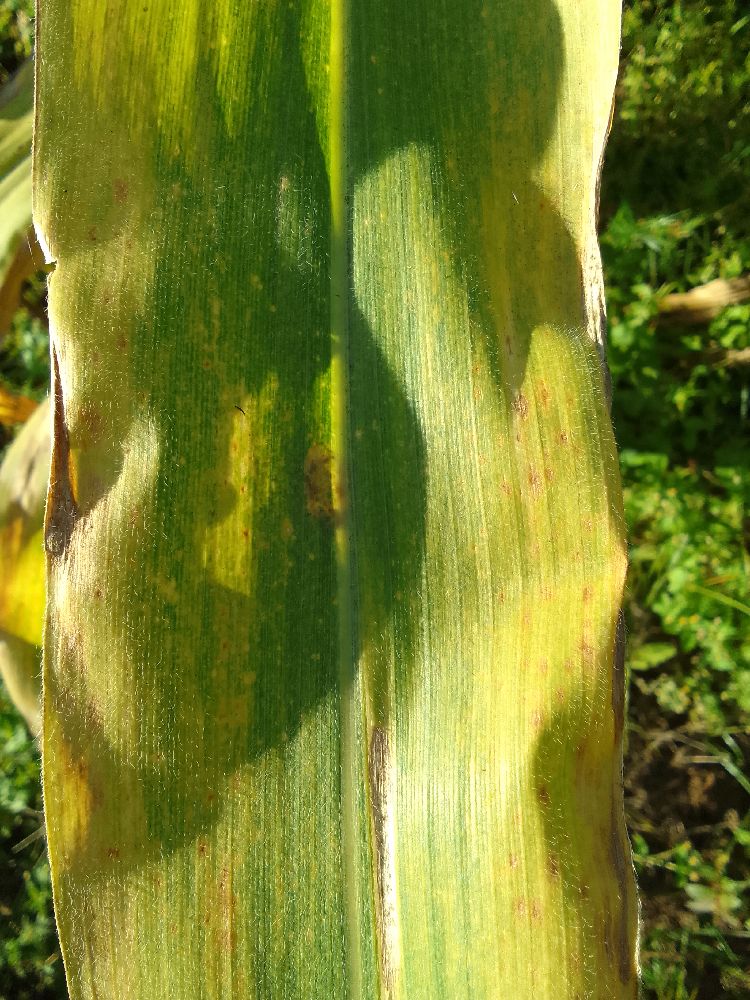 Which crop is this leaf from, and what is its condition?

maize, maize lethal necrosis
